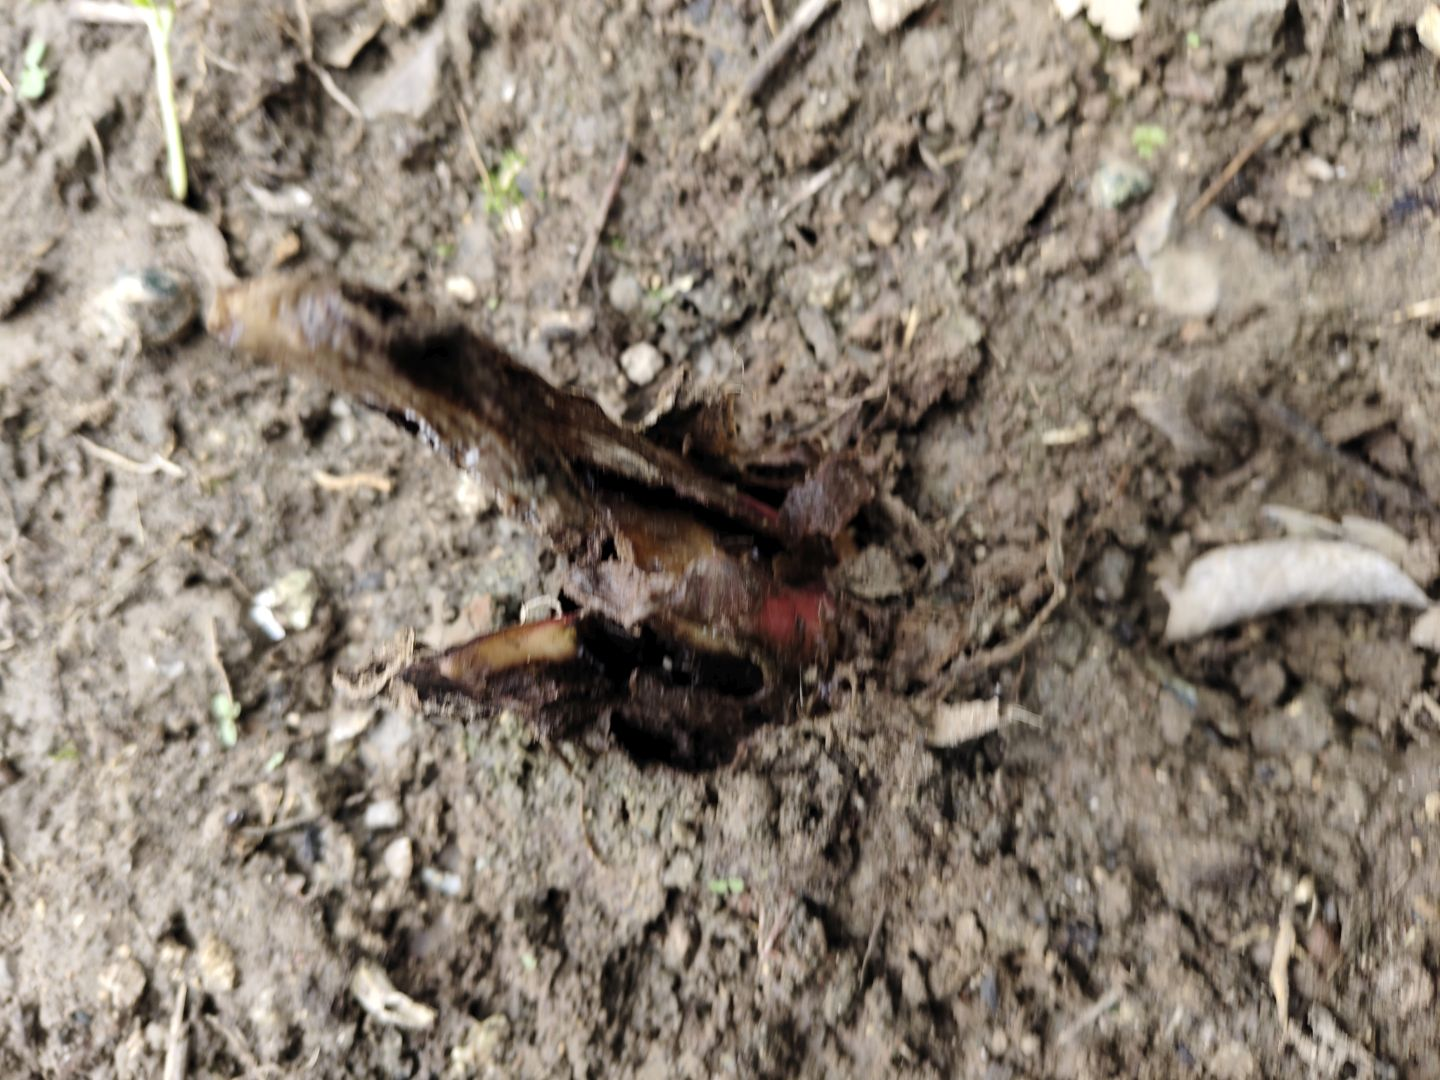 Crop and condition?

taro, root rot
